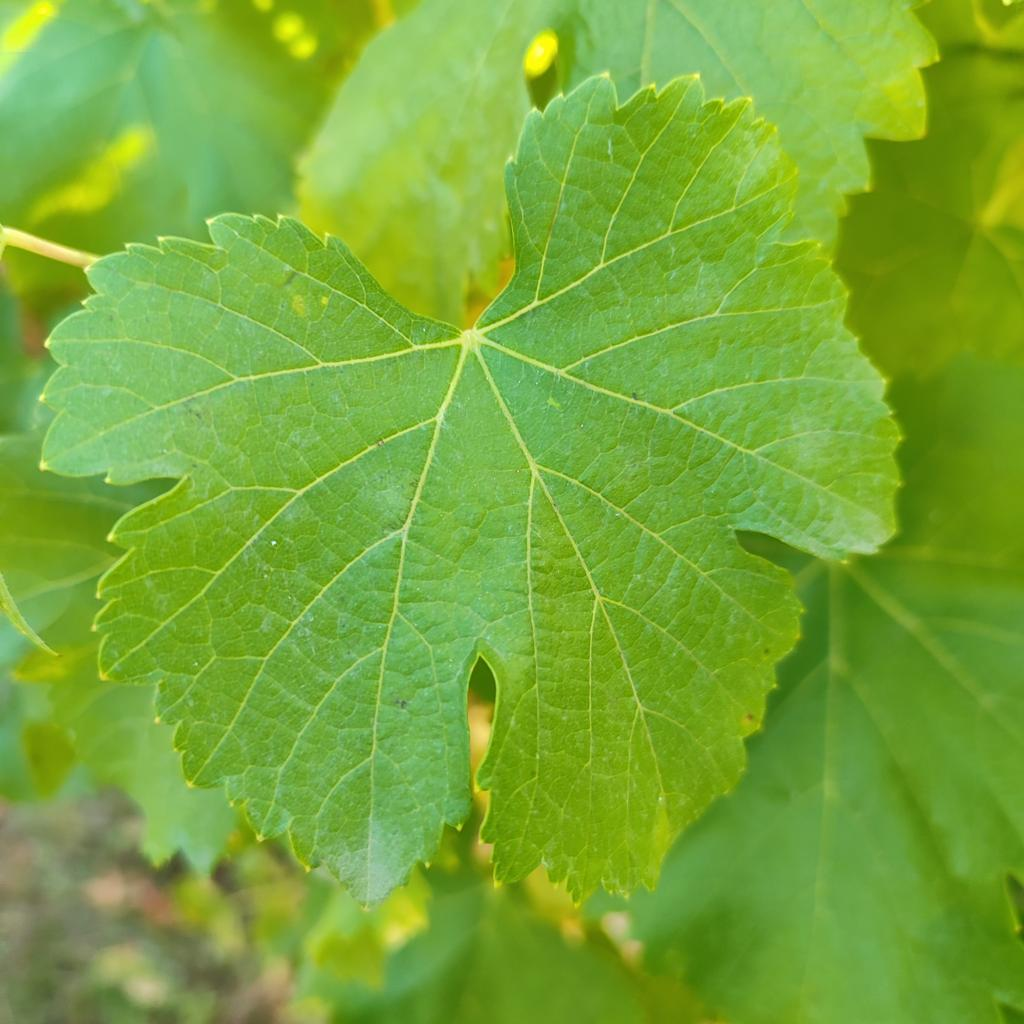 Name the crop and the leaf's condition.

grapevine, powdery mildew
